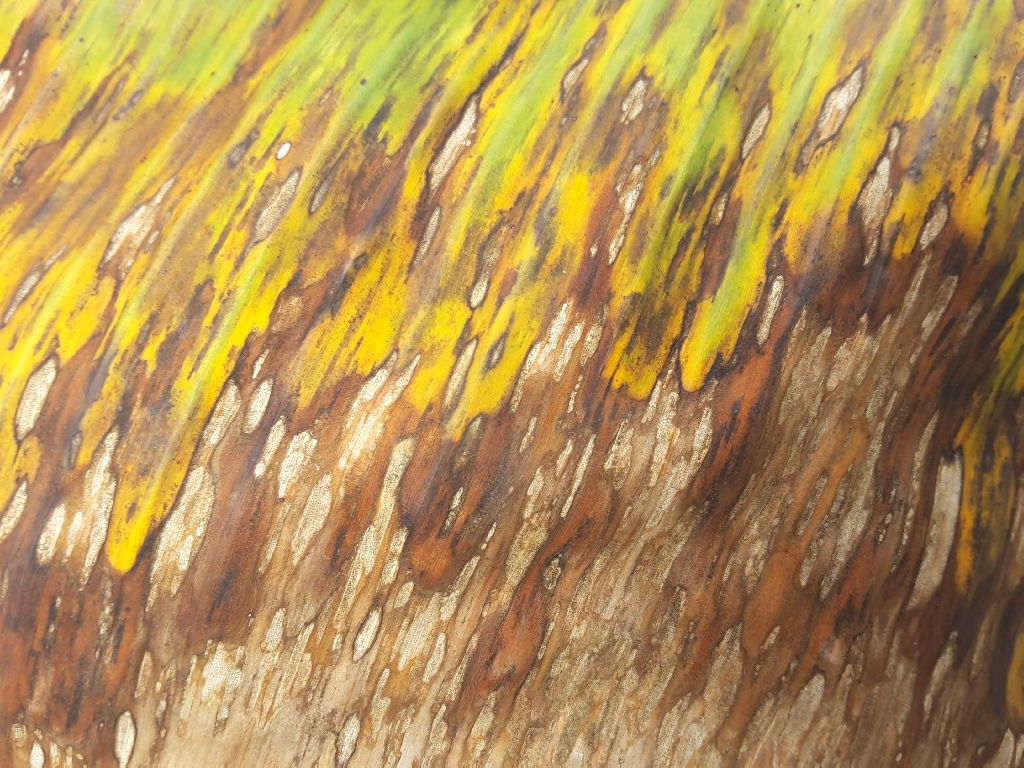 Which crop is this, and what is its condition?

banana, black sigatoka
